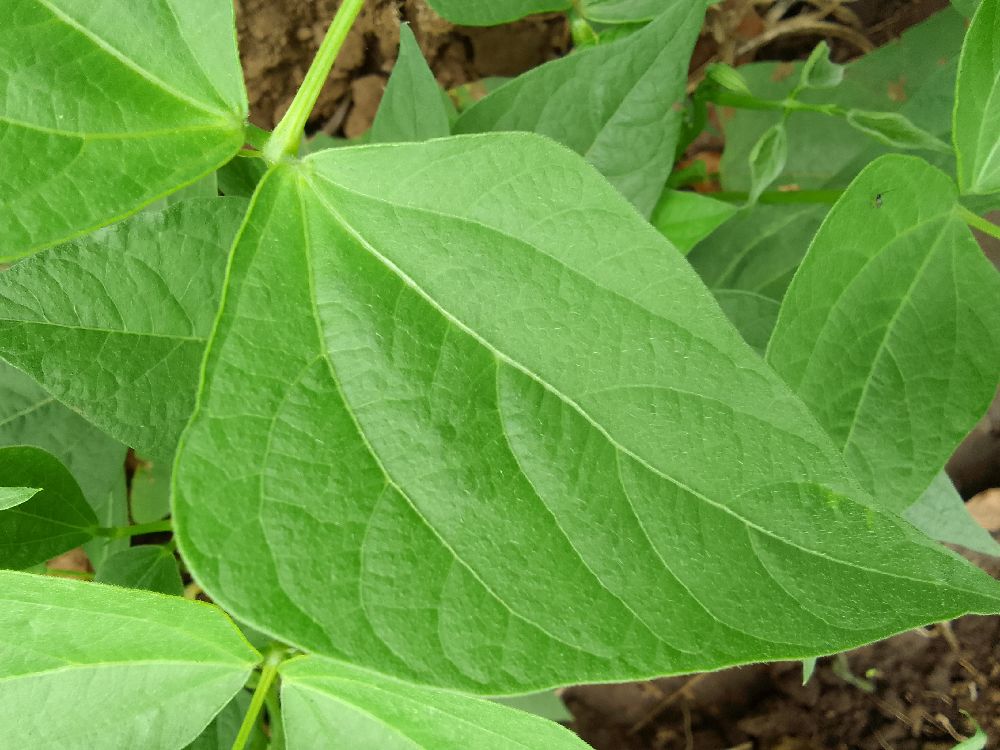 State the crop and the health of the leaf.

common bean, healthy
